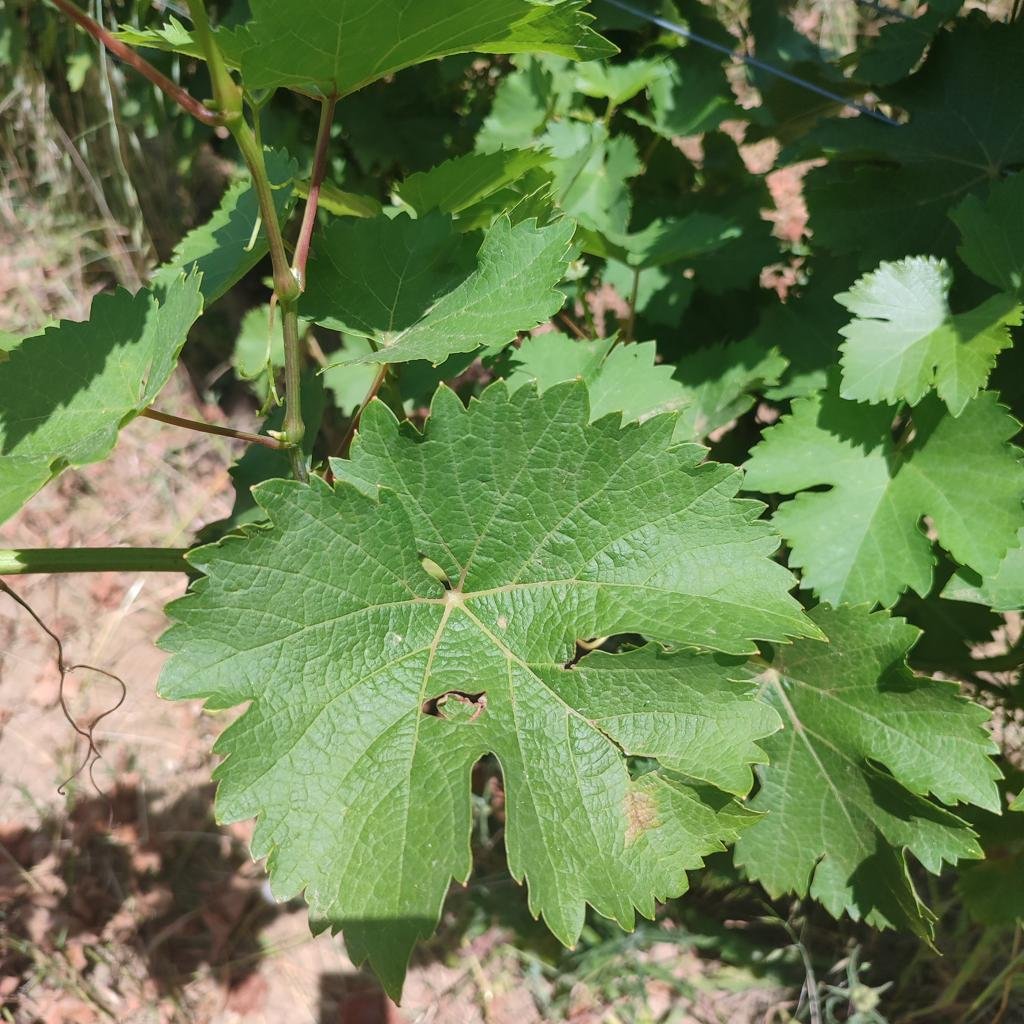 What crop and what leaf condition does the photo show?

grapevine, downy mildew
